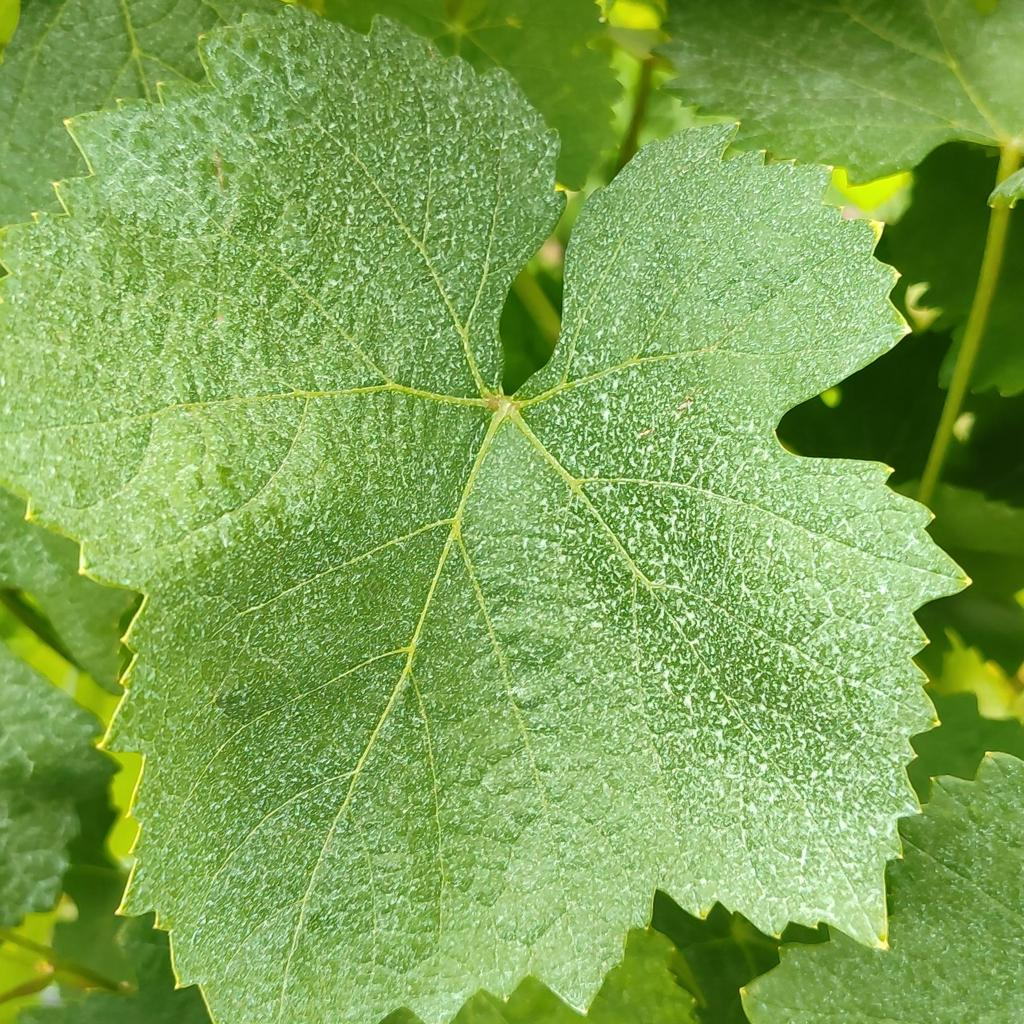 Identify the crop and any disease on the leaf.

grapevine, healthy
